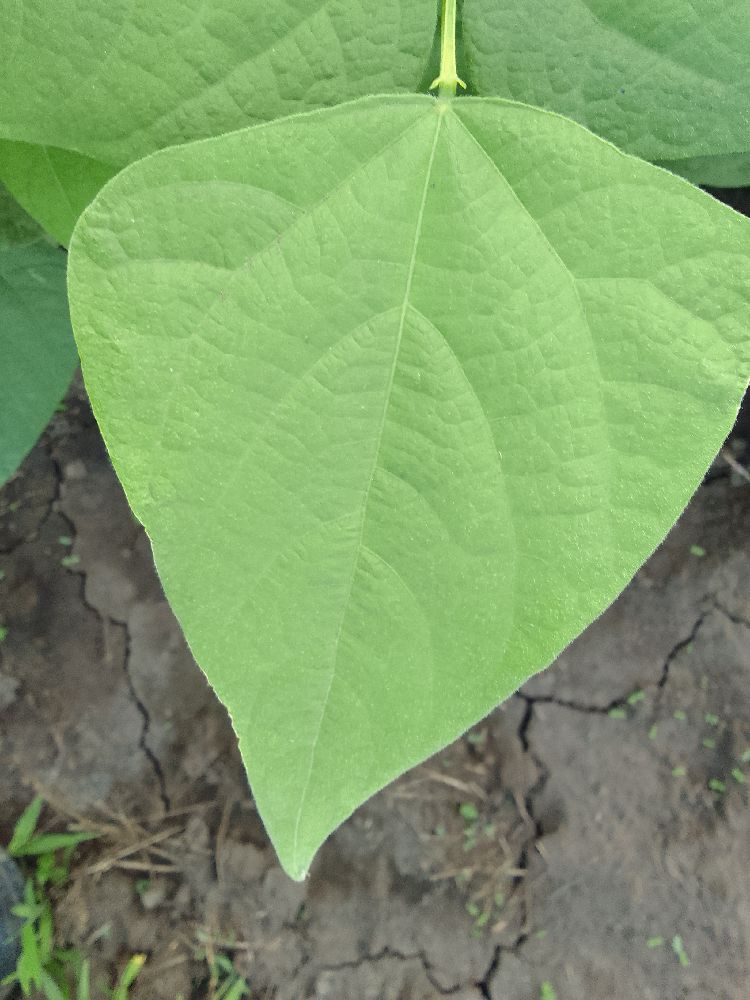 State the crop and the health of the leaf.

common bean, healthy
